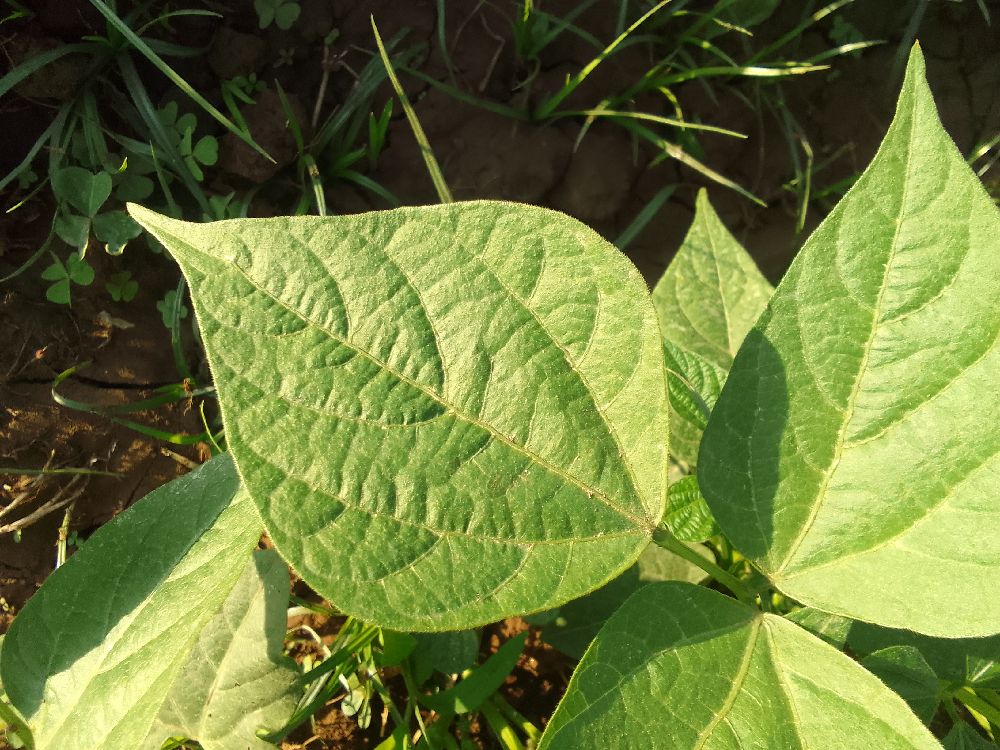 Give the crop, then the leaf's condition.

common bean, healthy
